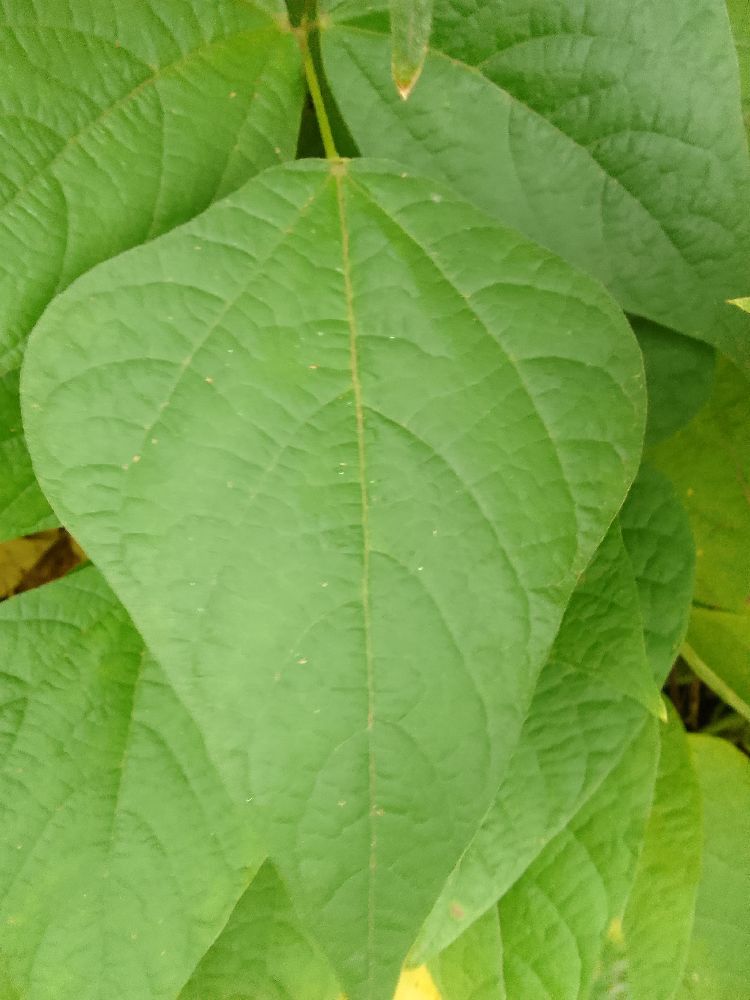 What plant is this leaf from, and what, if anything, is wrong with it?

common bean, healthy
